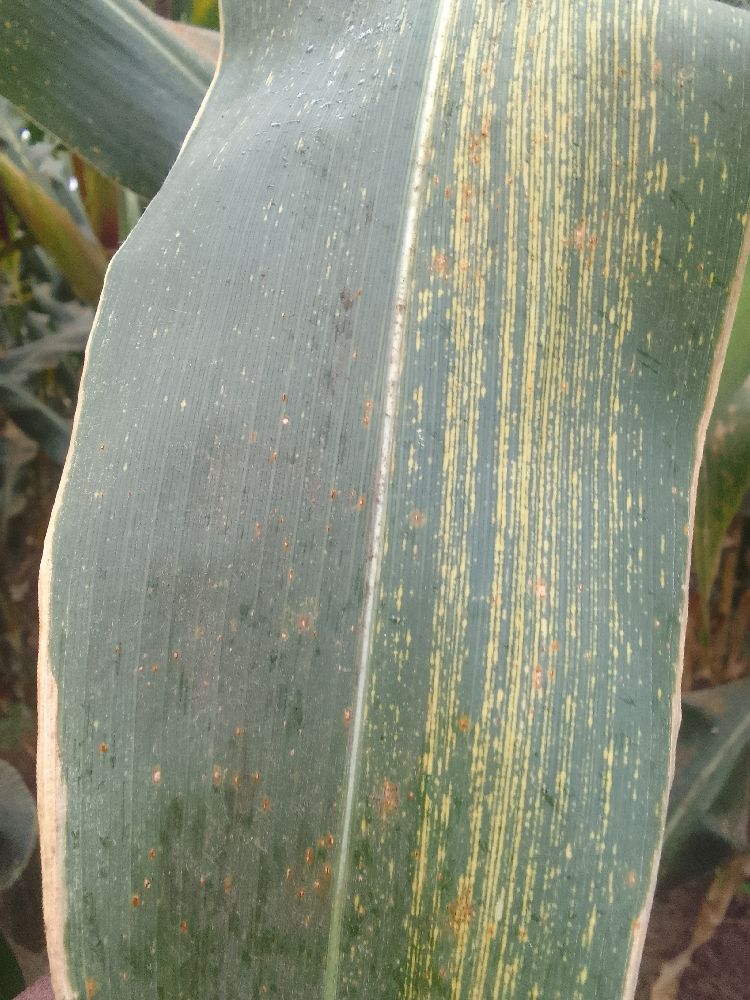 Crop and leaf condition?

maize, maize streak virus
